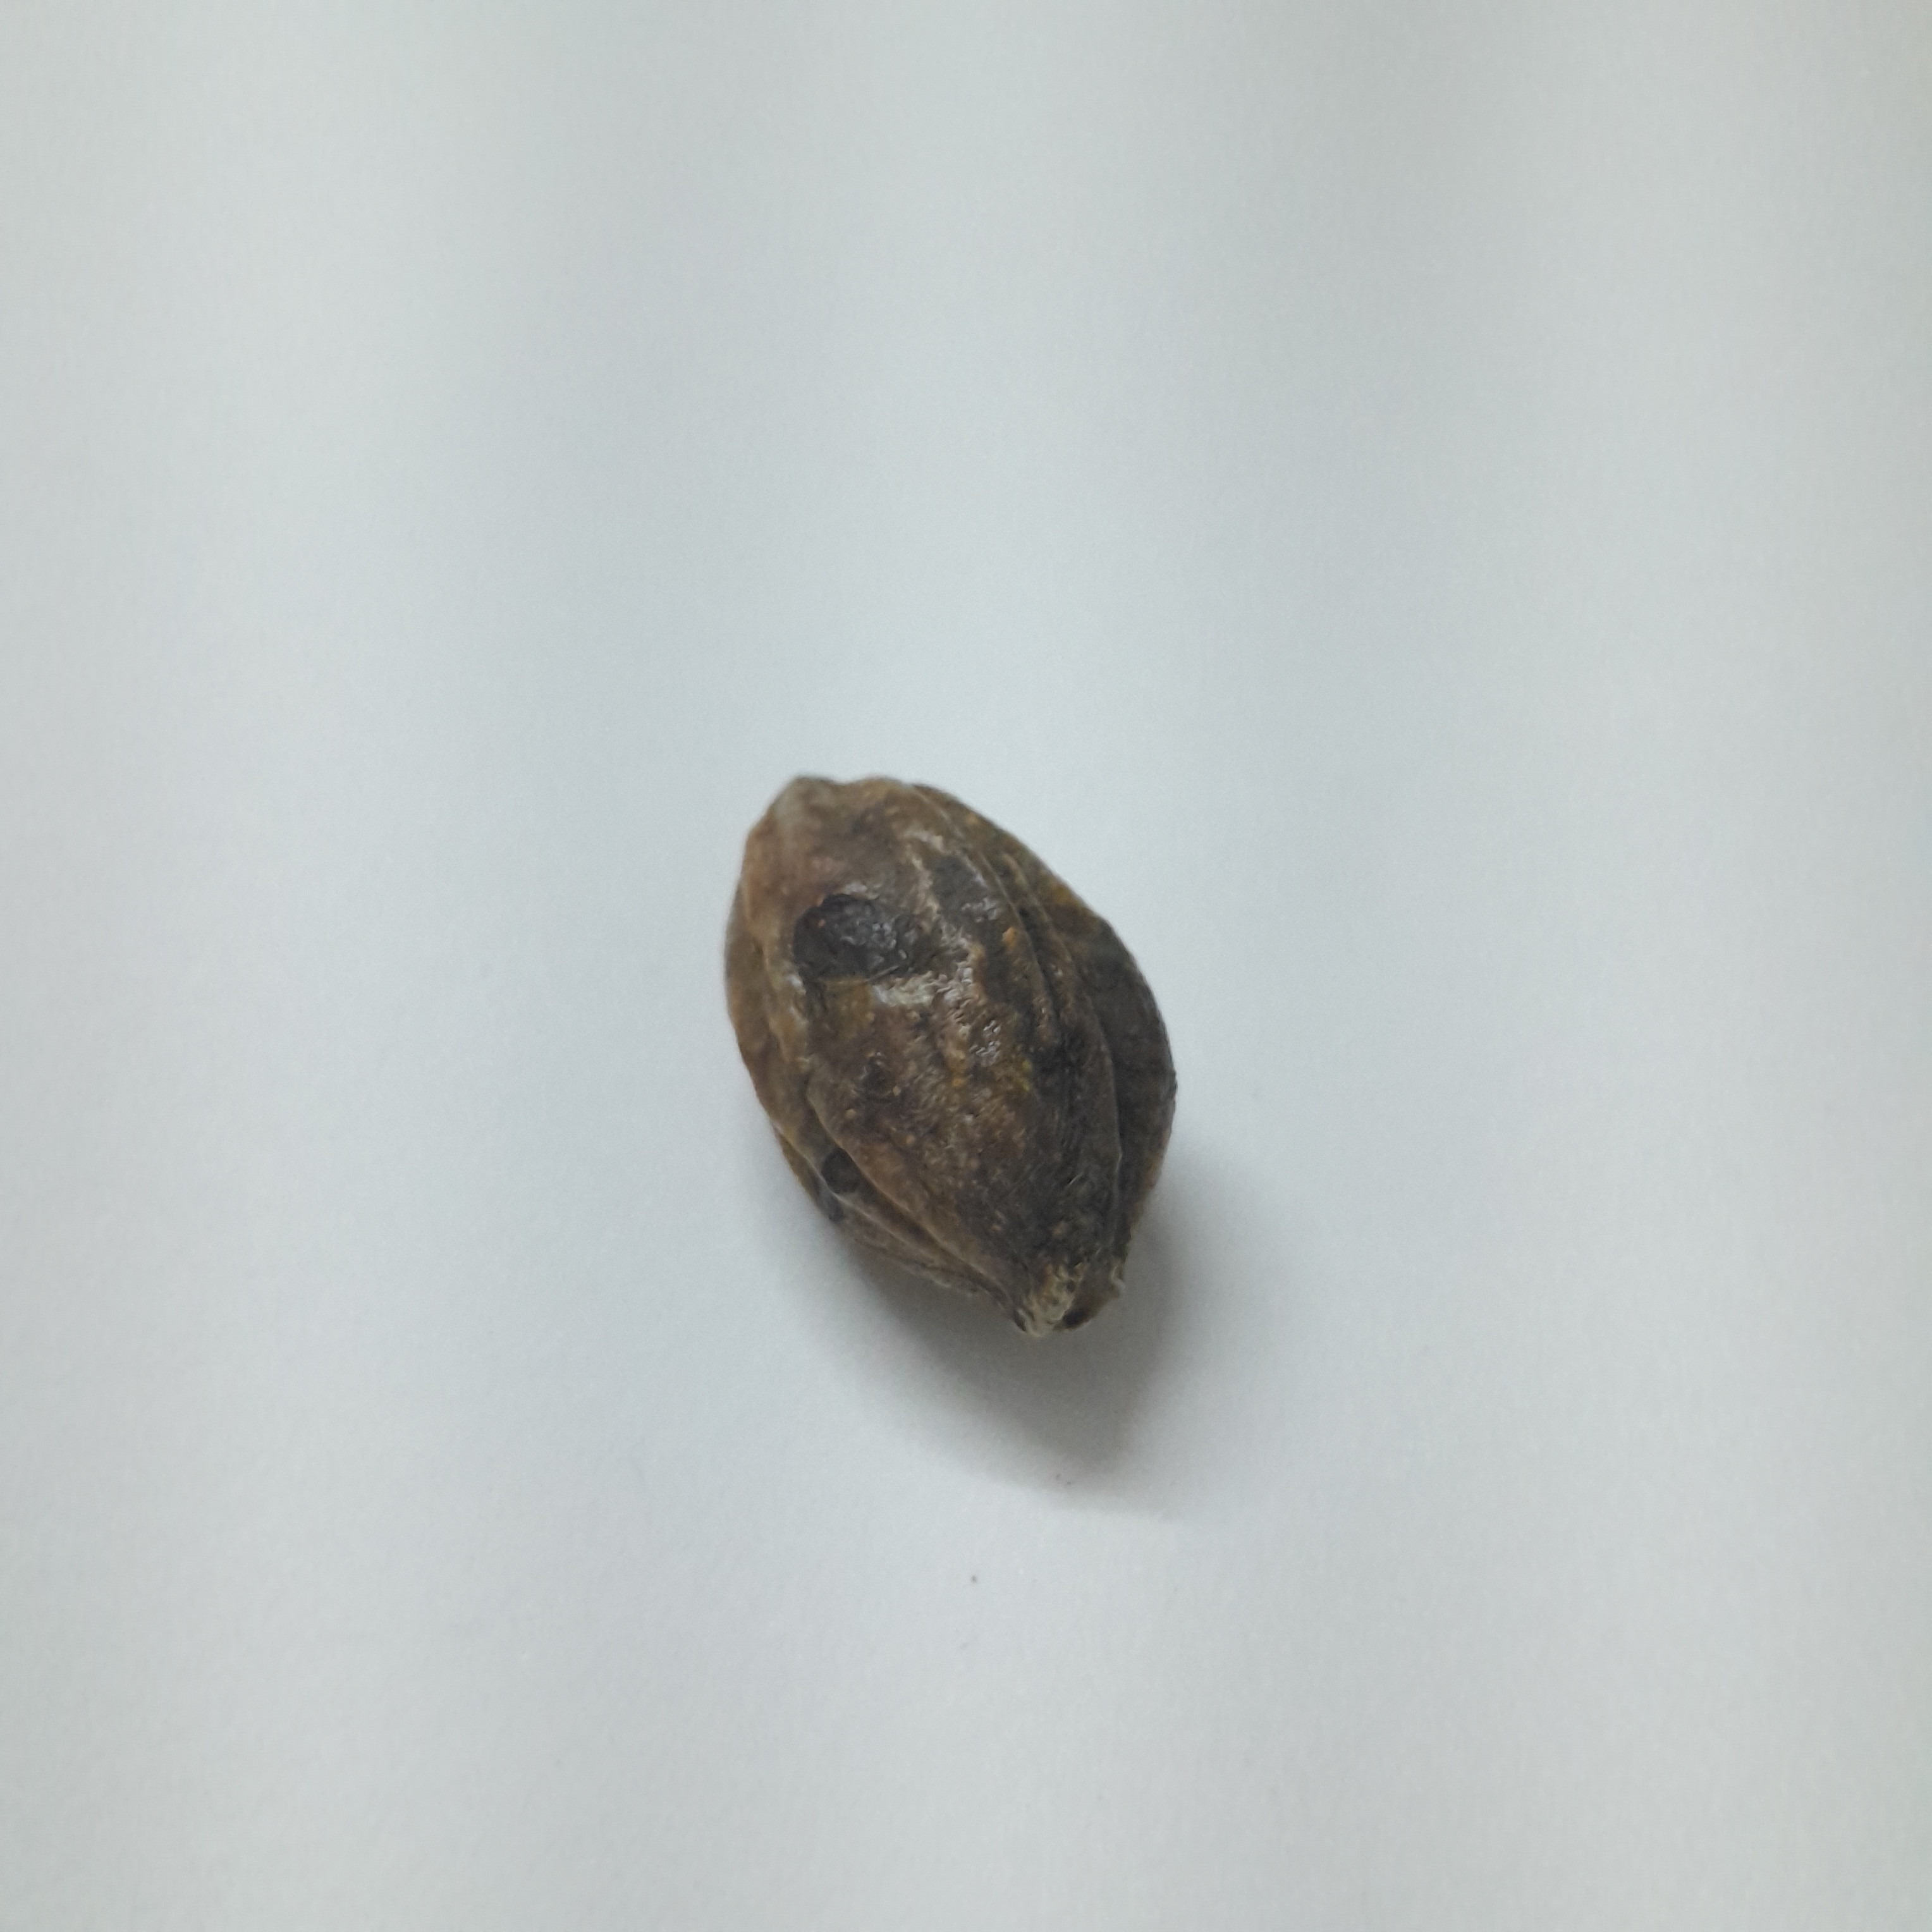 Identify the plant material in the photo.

hirdaa
